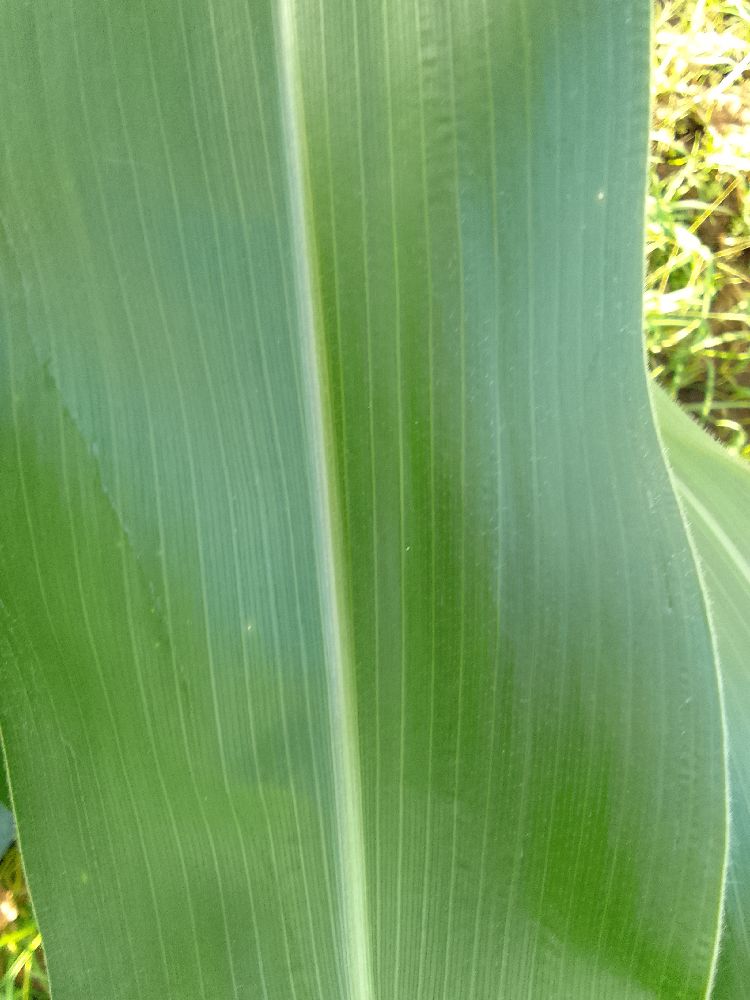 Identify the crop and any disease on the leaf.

maize, healthy
